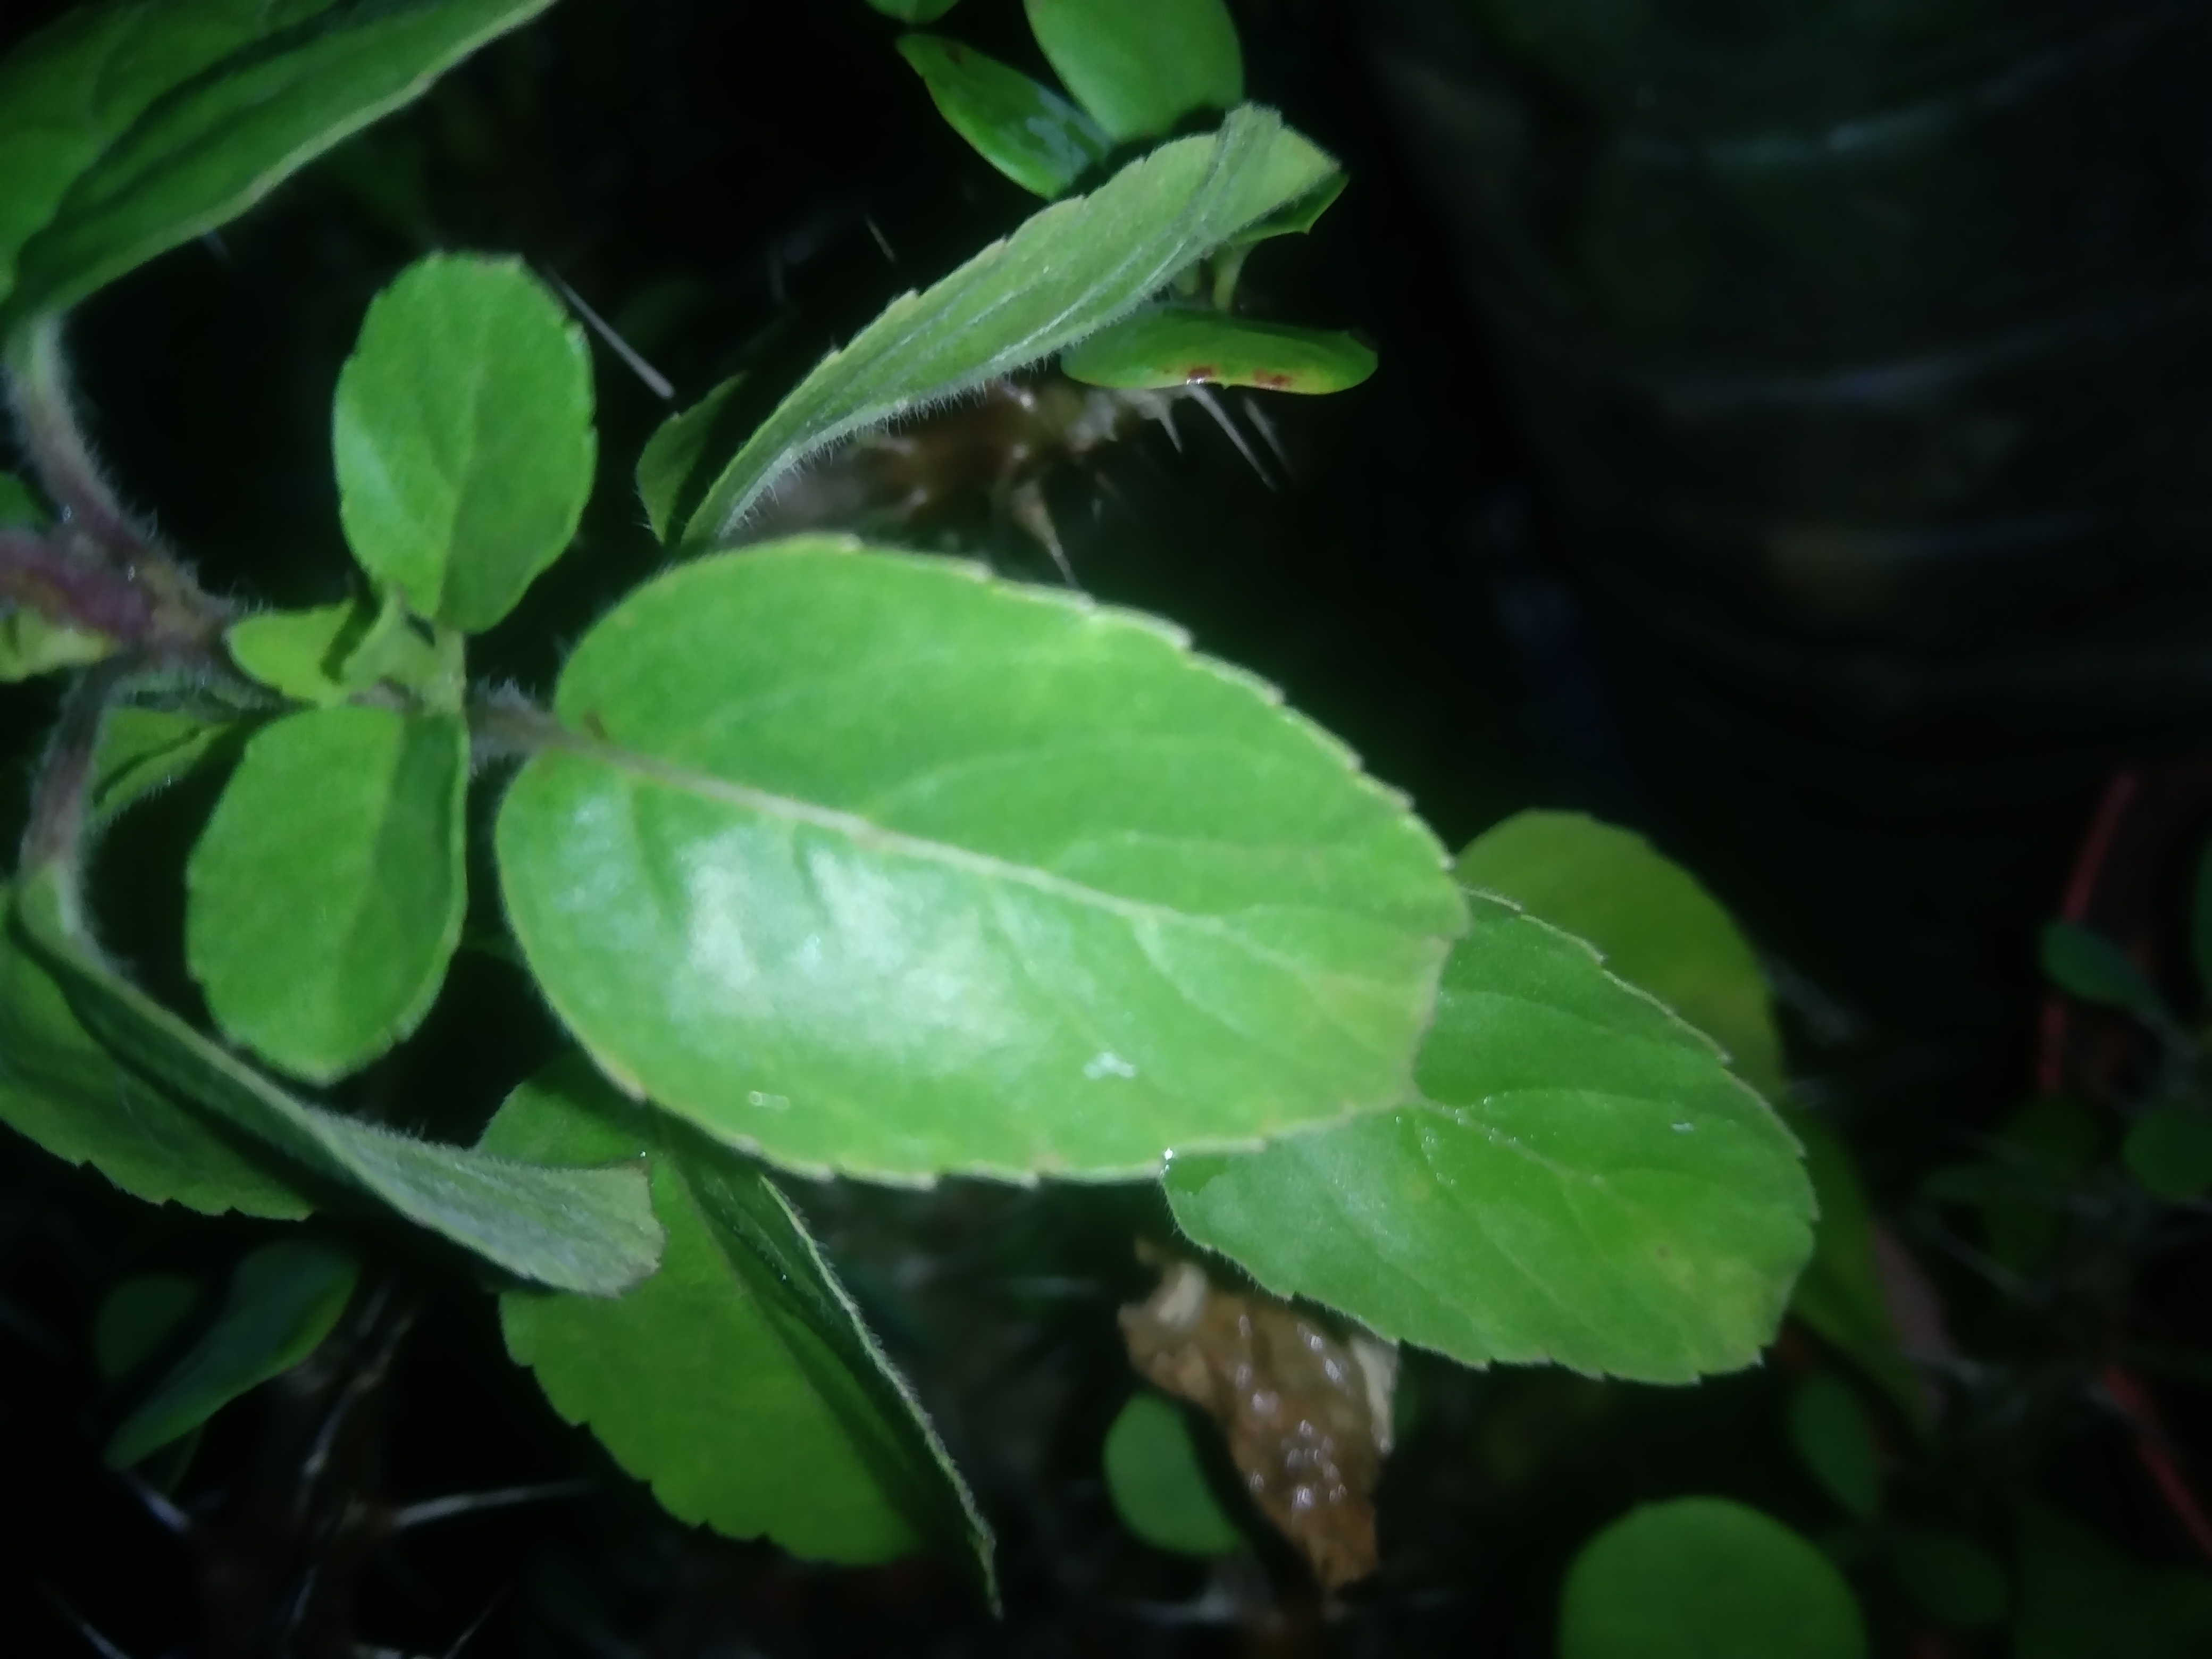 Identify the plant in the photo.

tulshi
